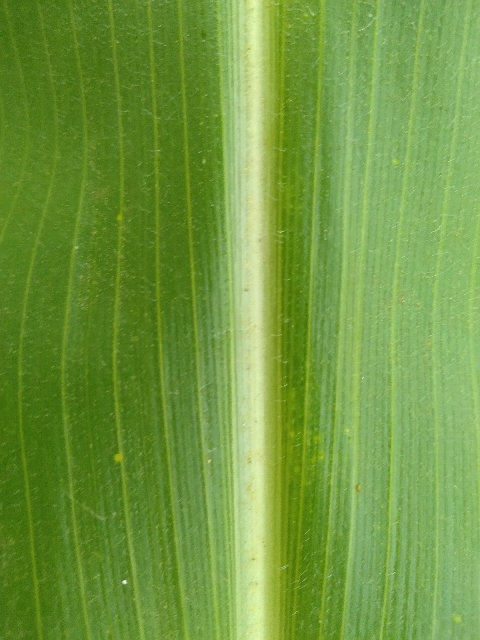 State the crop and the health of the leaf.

maize, healthy
